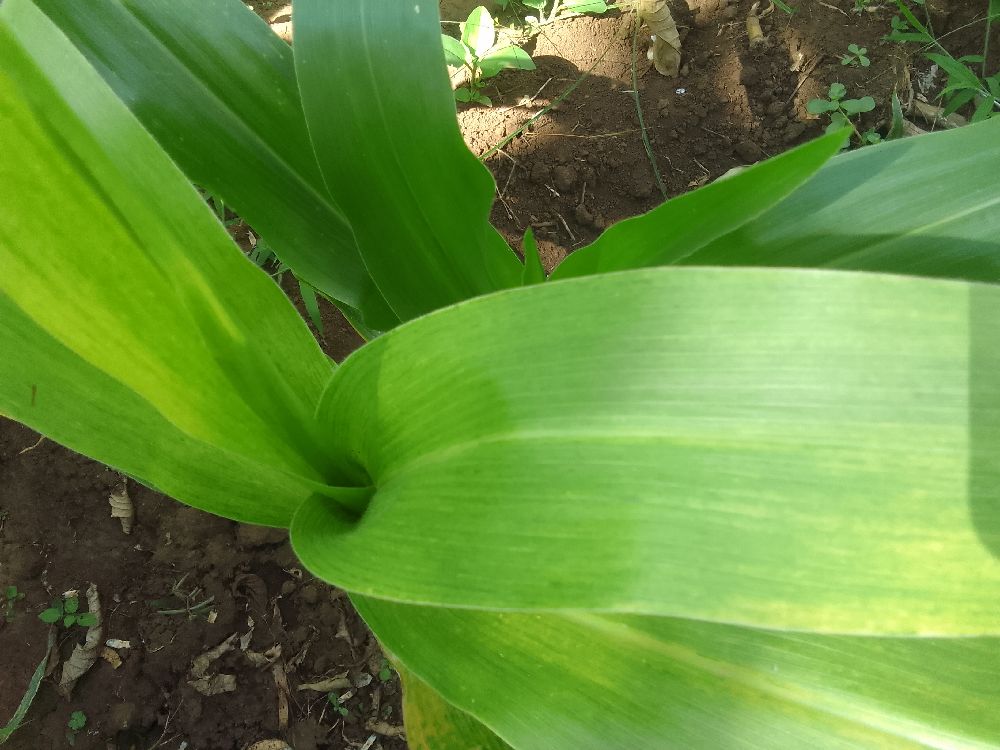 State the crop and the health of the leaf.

maize, maize lethal necrosis
